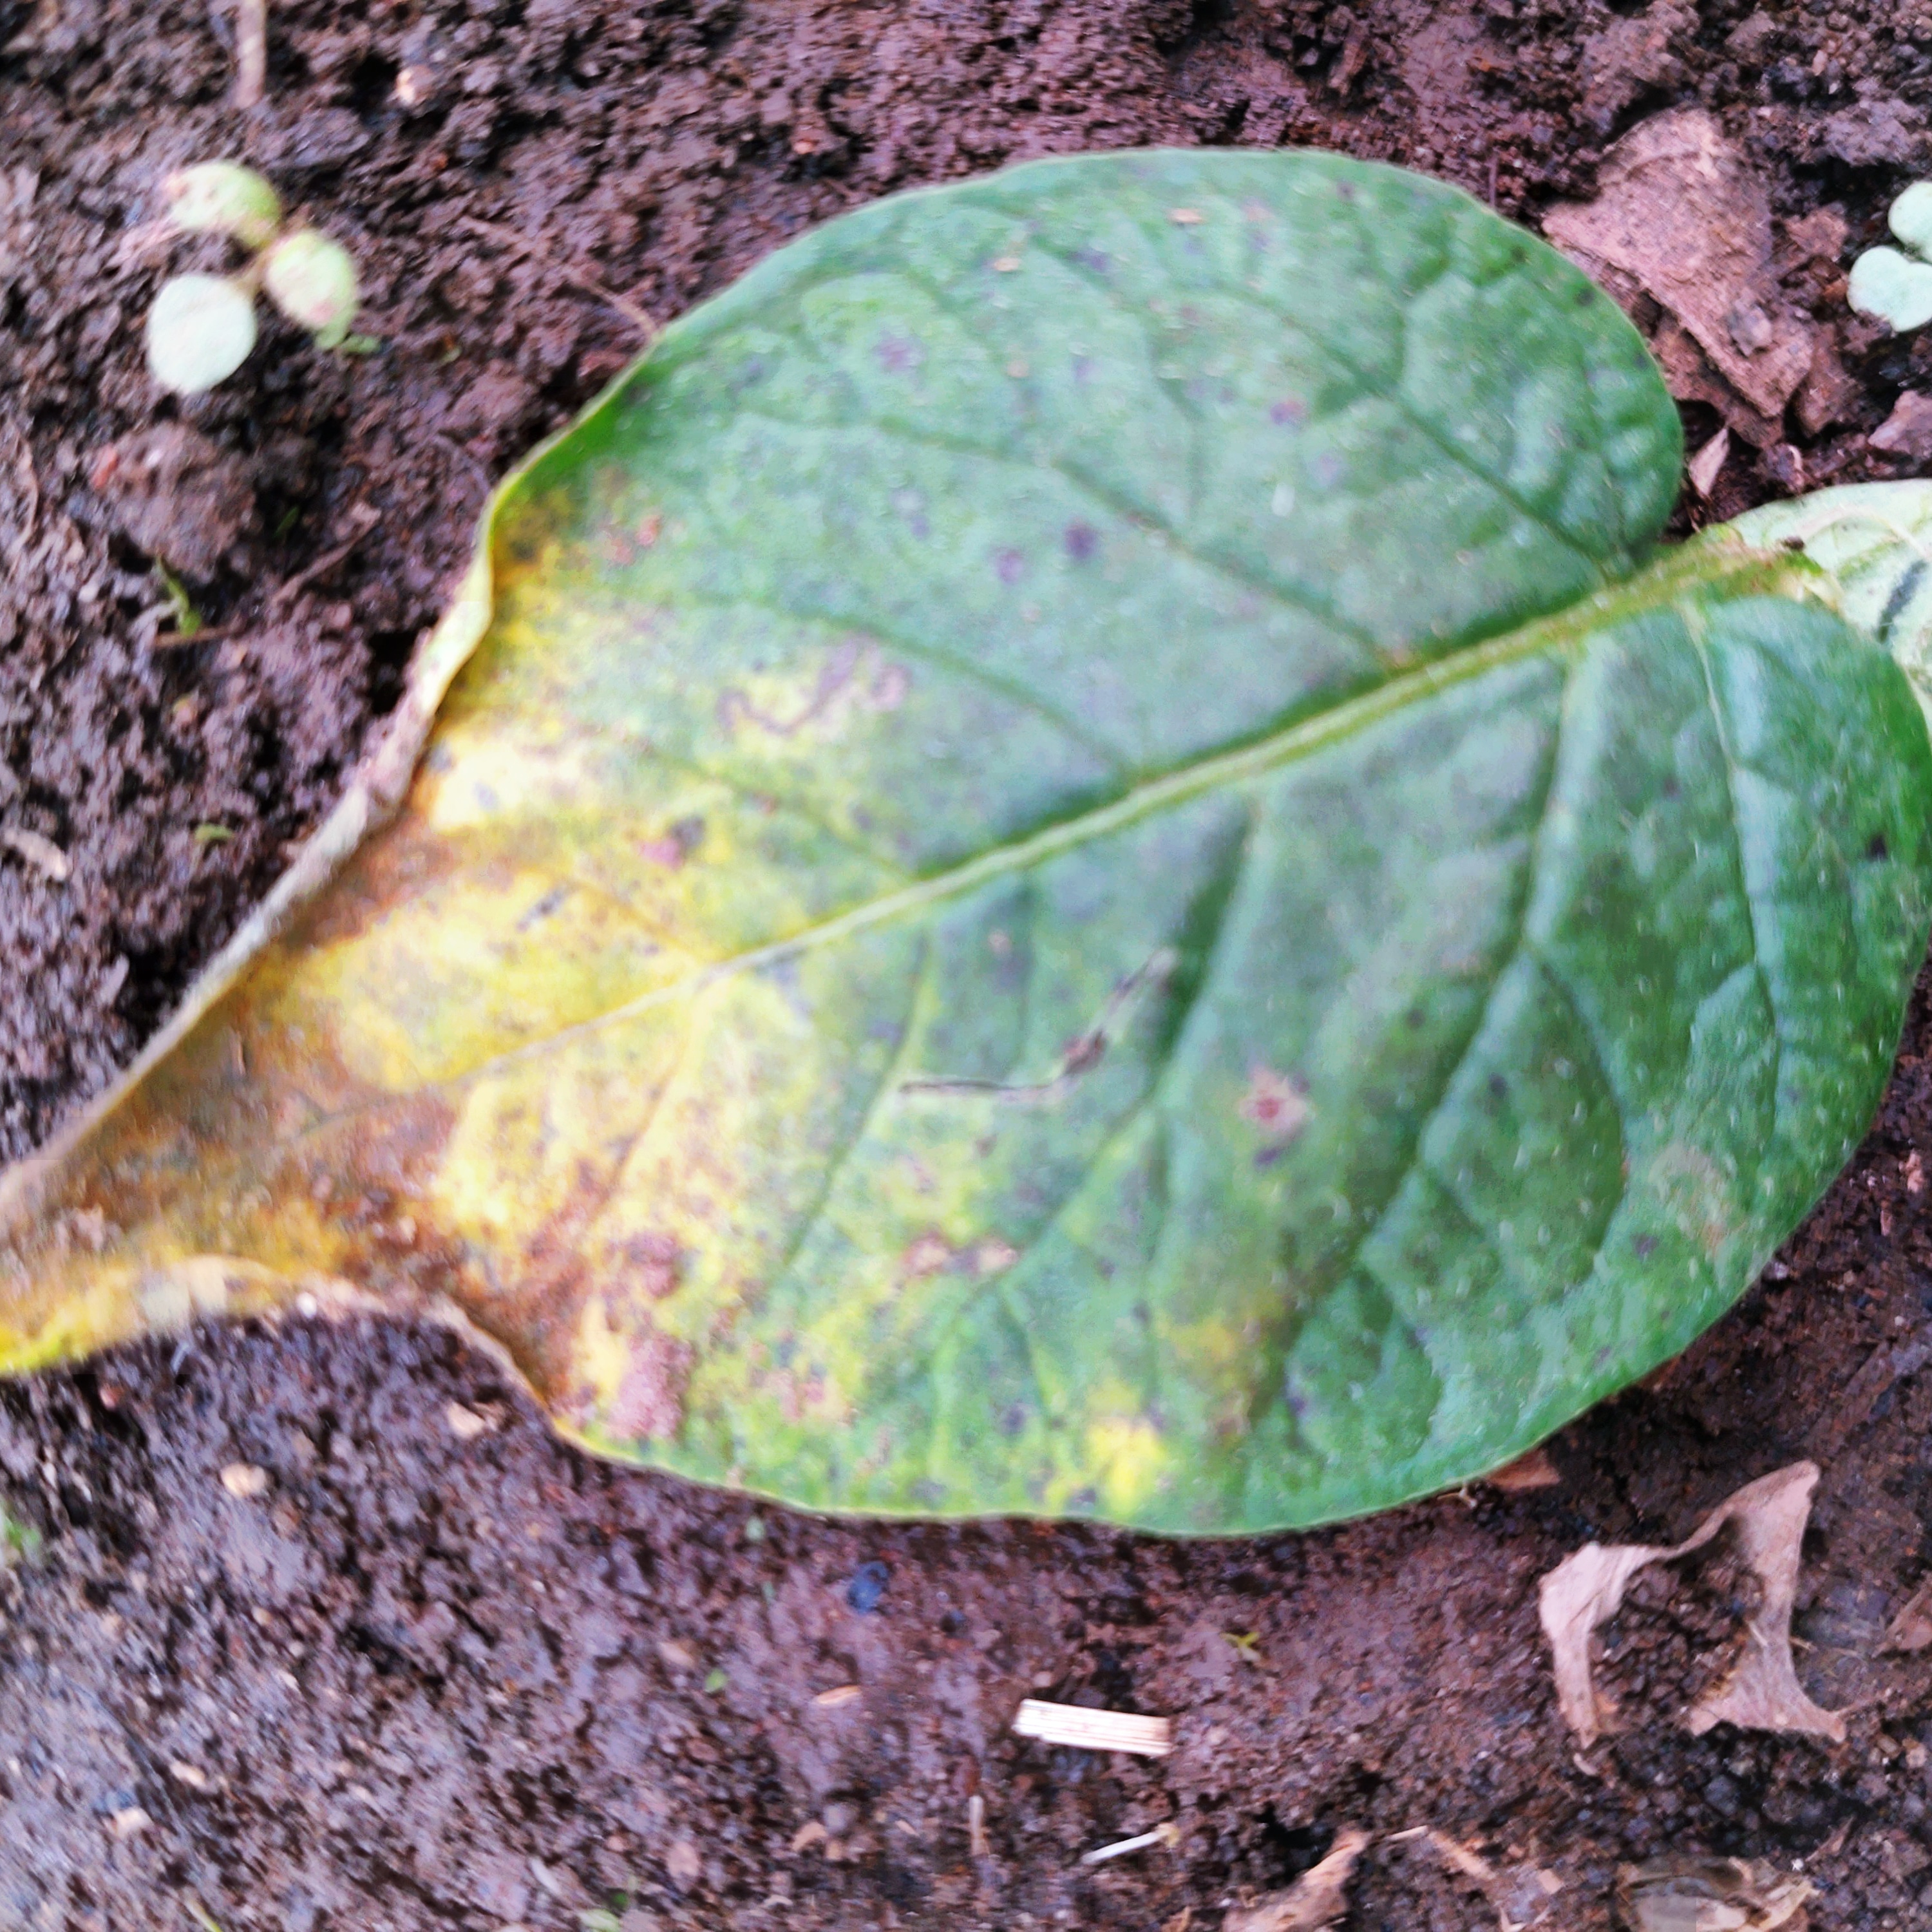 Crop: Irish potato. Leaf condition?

late blight
